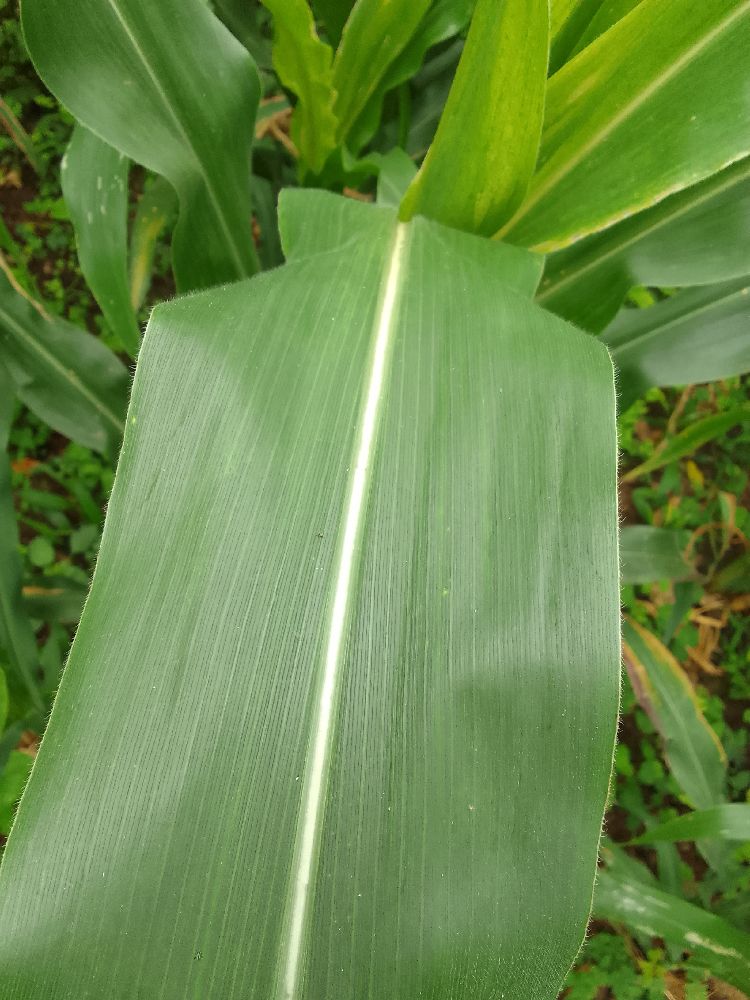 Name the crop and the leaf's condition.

maize, healthy
